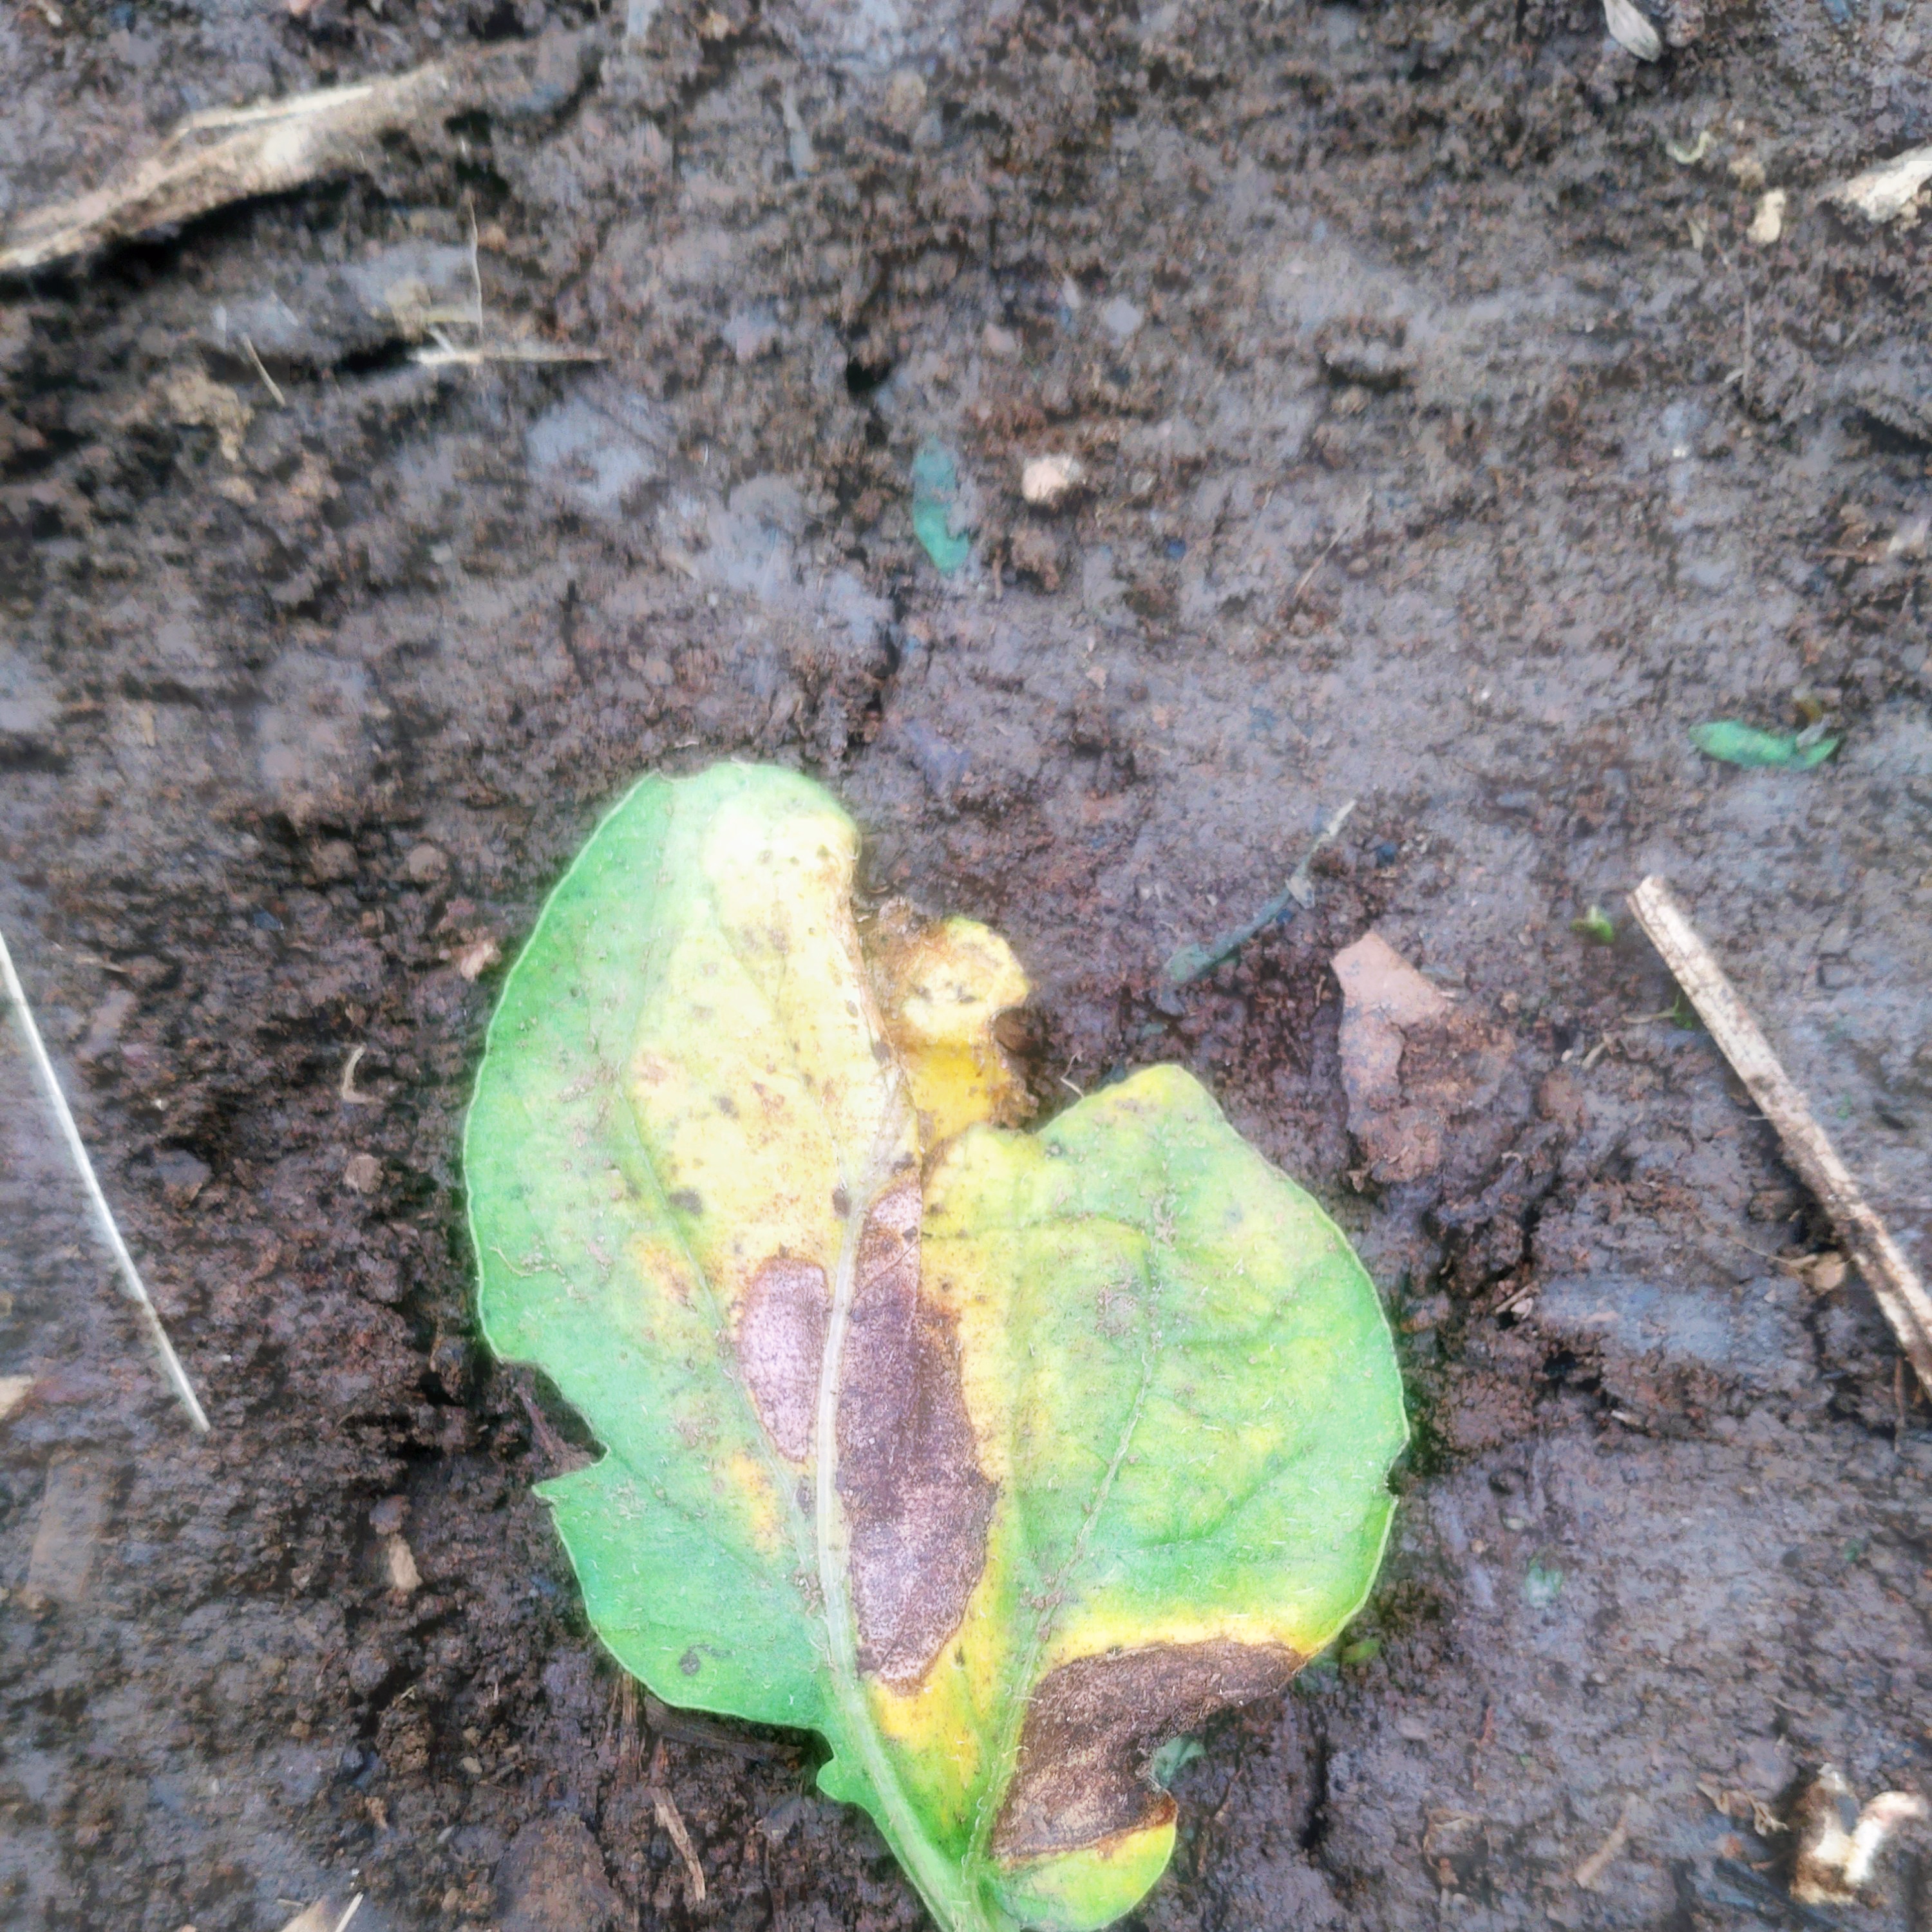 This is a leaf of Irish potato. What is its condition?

late blight
